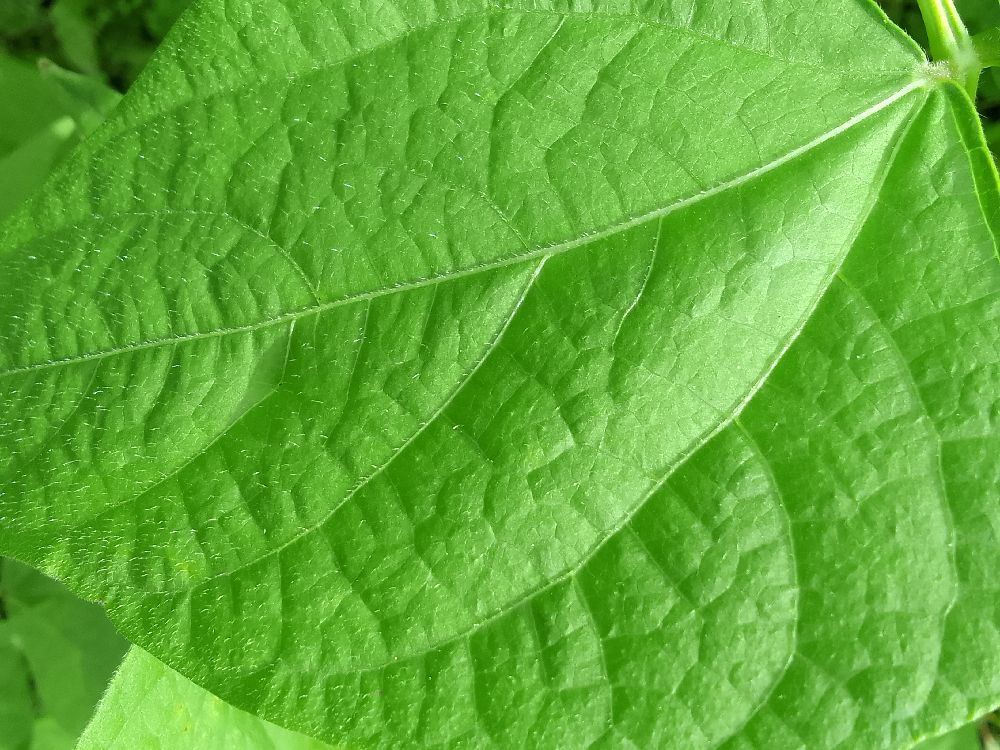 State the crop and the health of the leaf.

common bean, healthy
